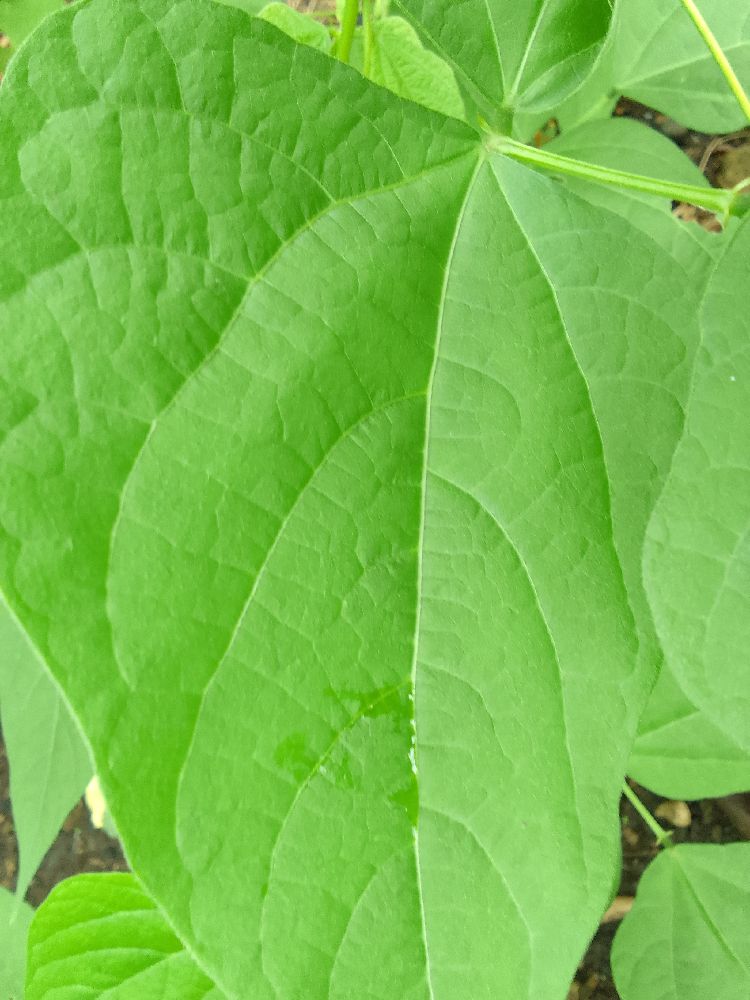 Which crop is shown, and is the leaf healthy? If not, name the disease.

common bean, healthy
